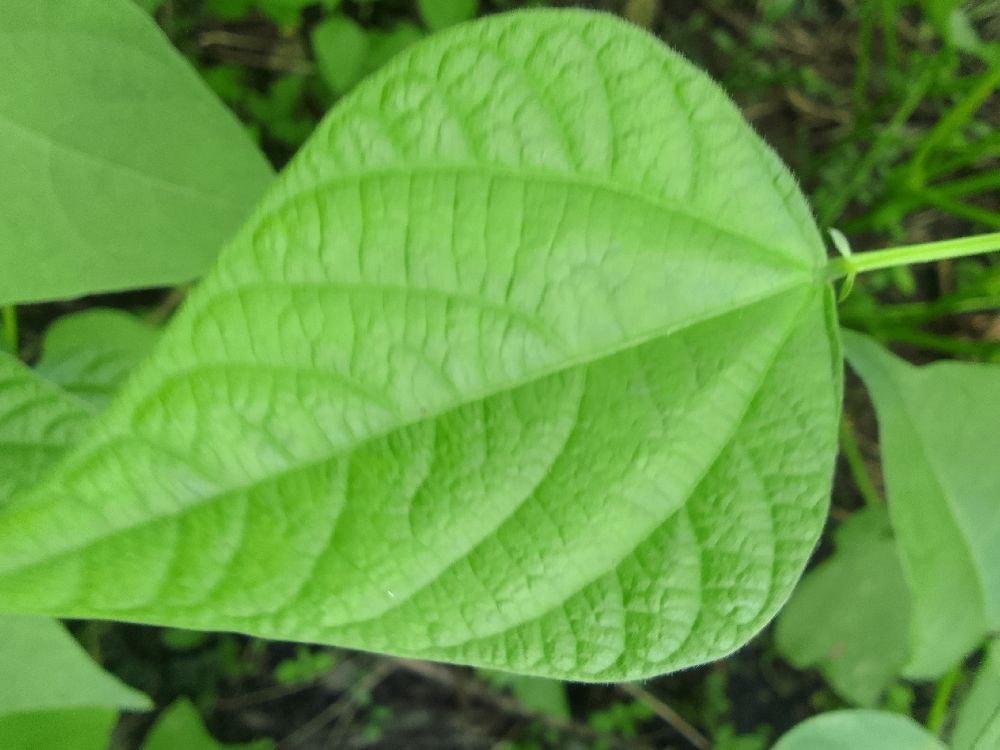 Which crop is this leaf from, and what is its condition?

common bean, healthy
